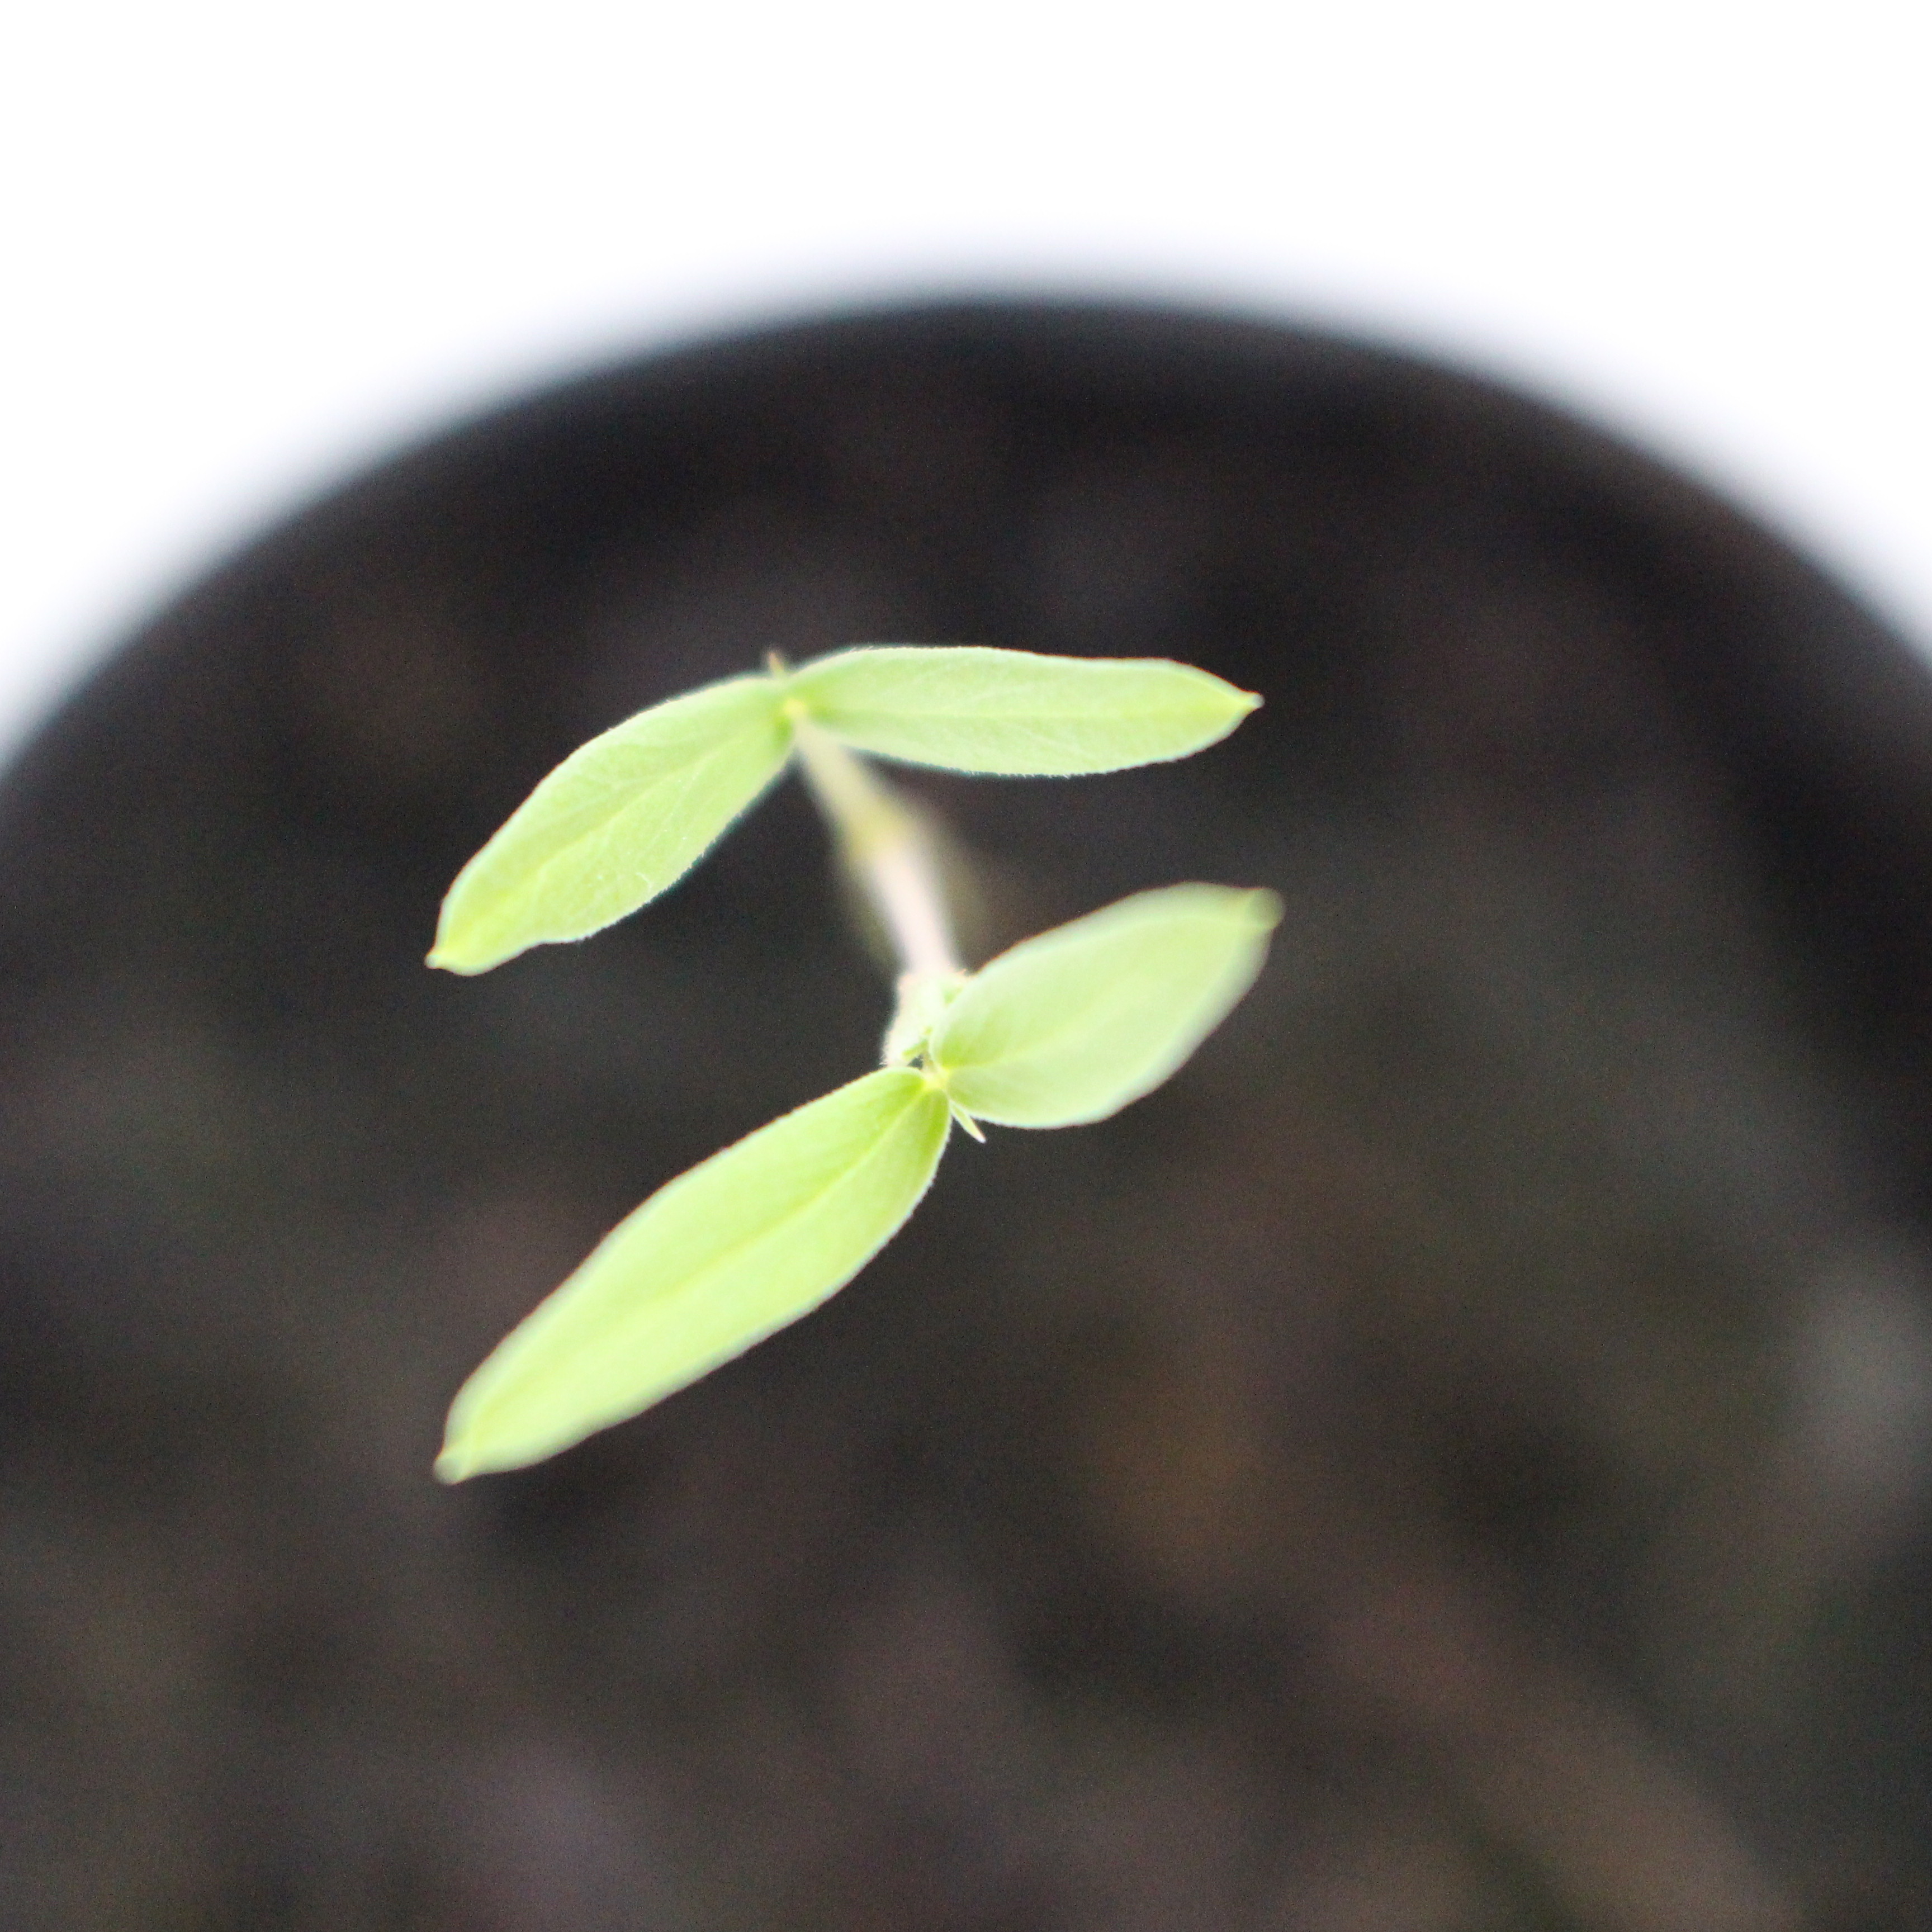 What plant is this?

Vicia sativa
